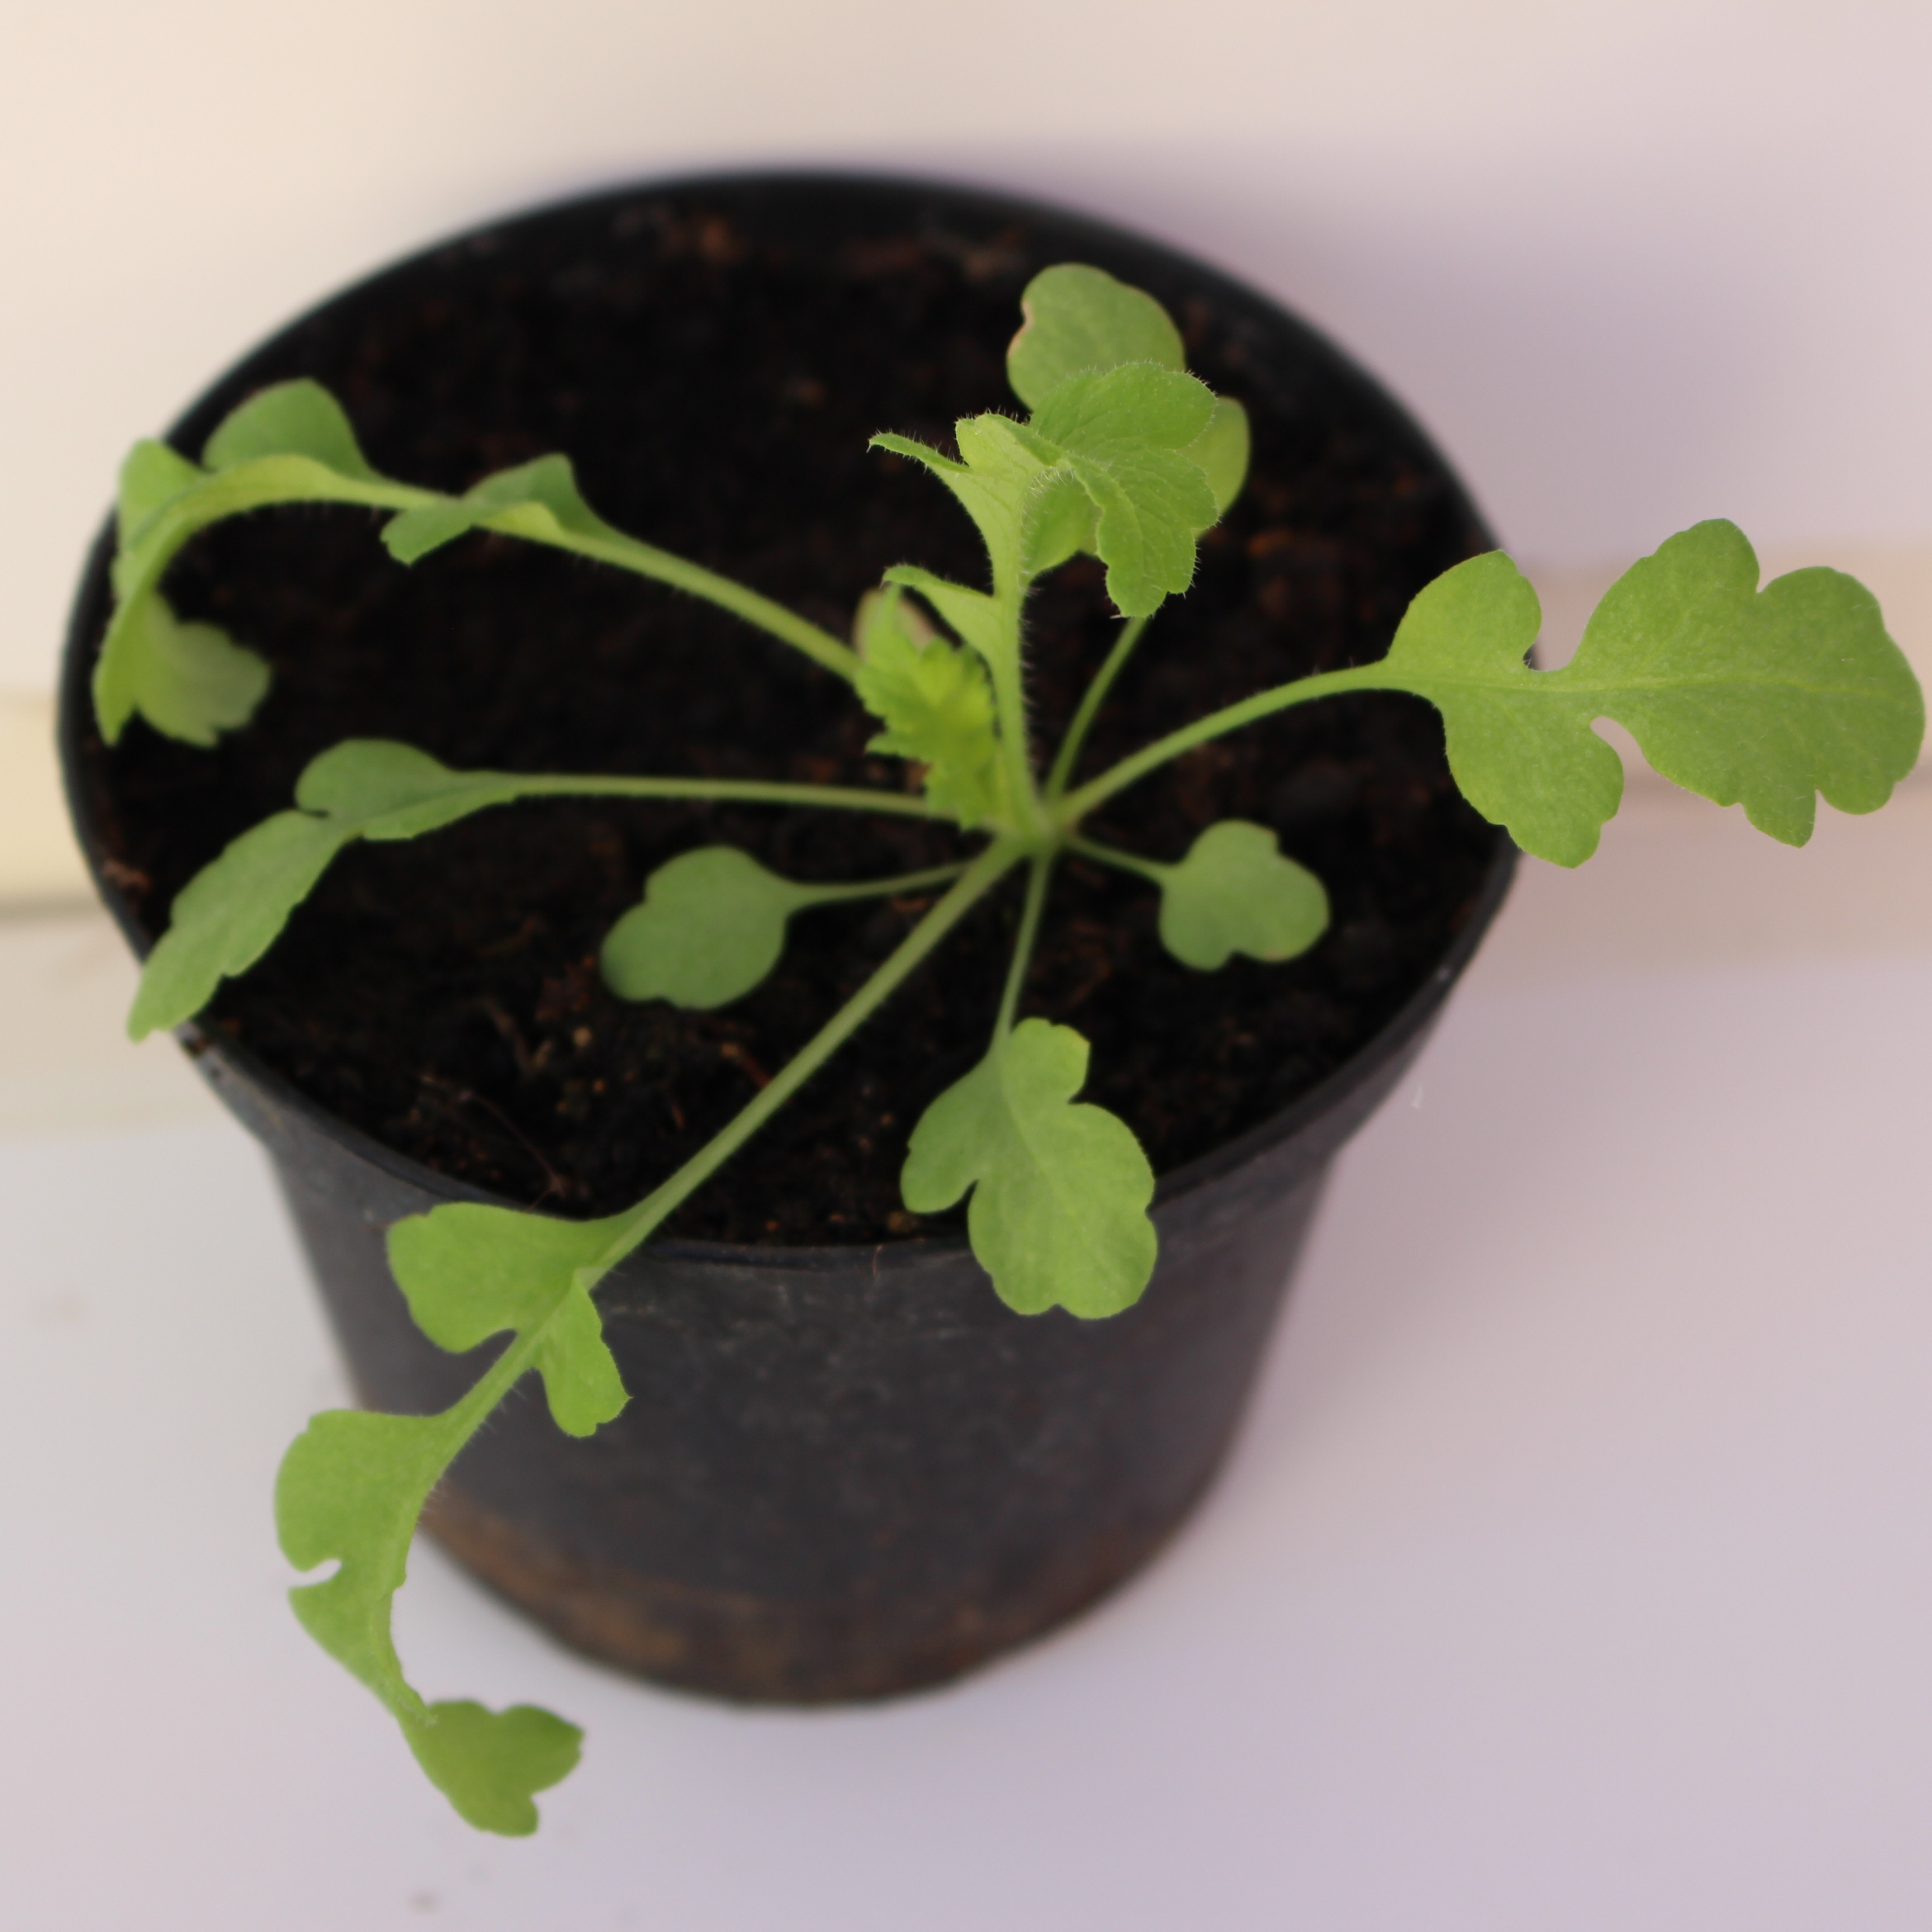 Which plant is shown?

Papaver rhoeas
